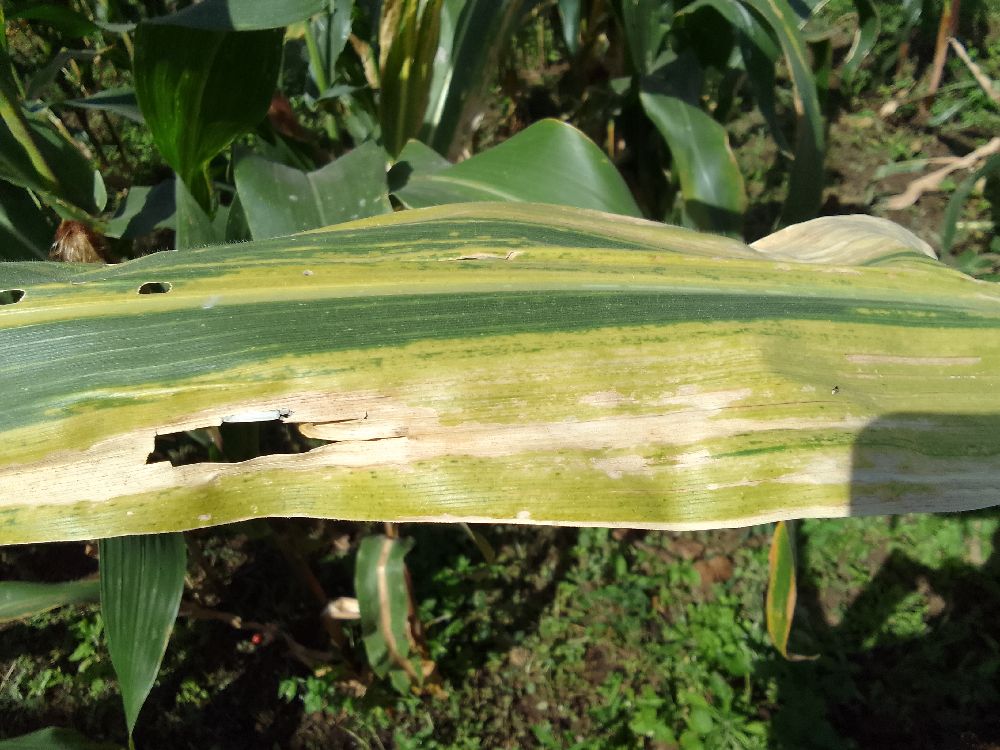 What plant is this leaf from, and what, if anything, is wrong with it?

maize, maize lethal necrosis
